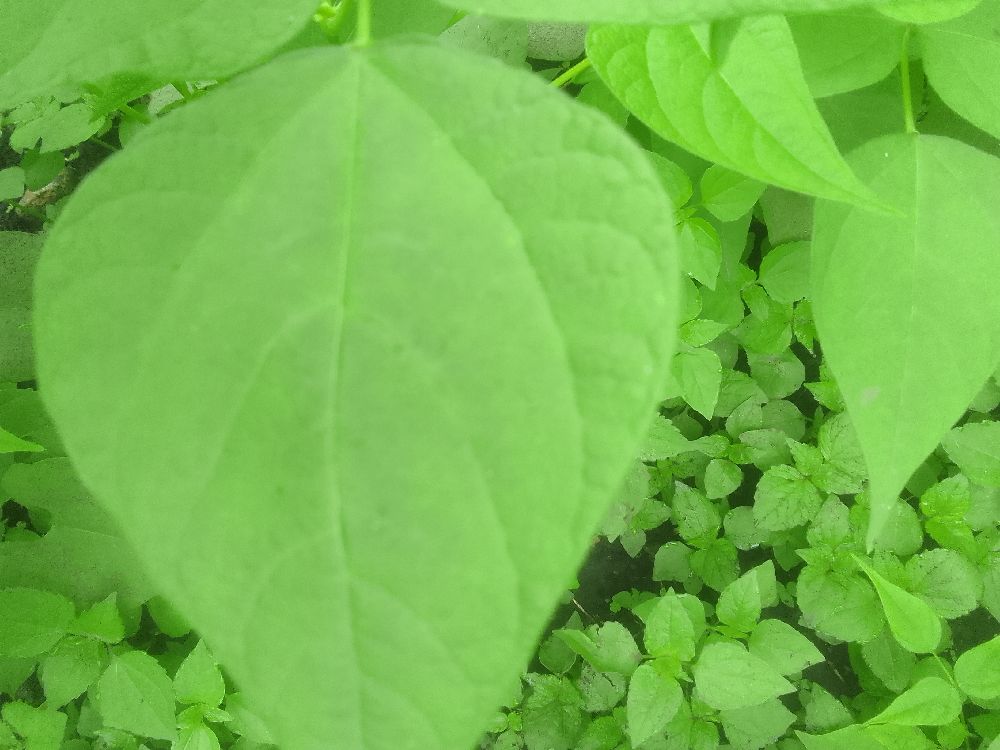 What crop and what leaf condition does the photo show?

common bean, healthy
